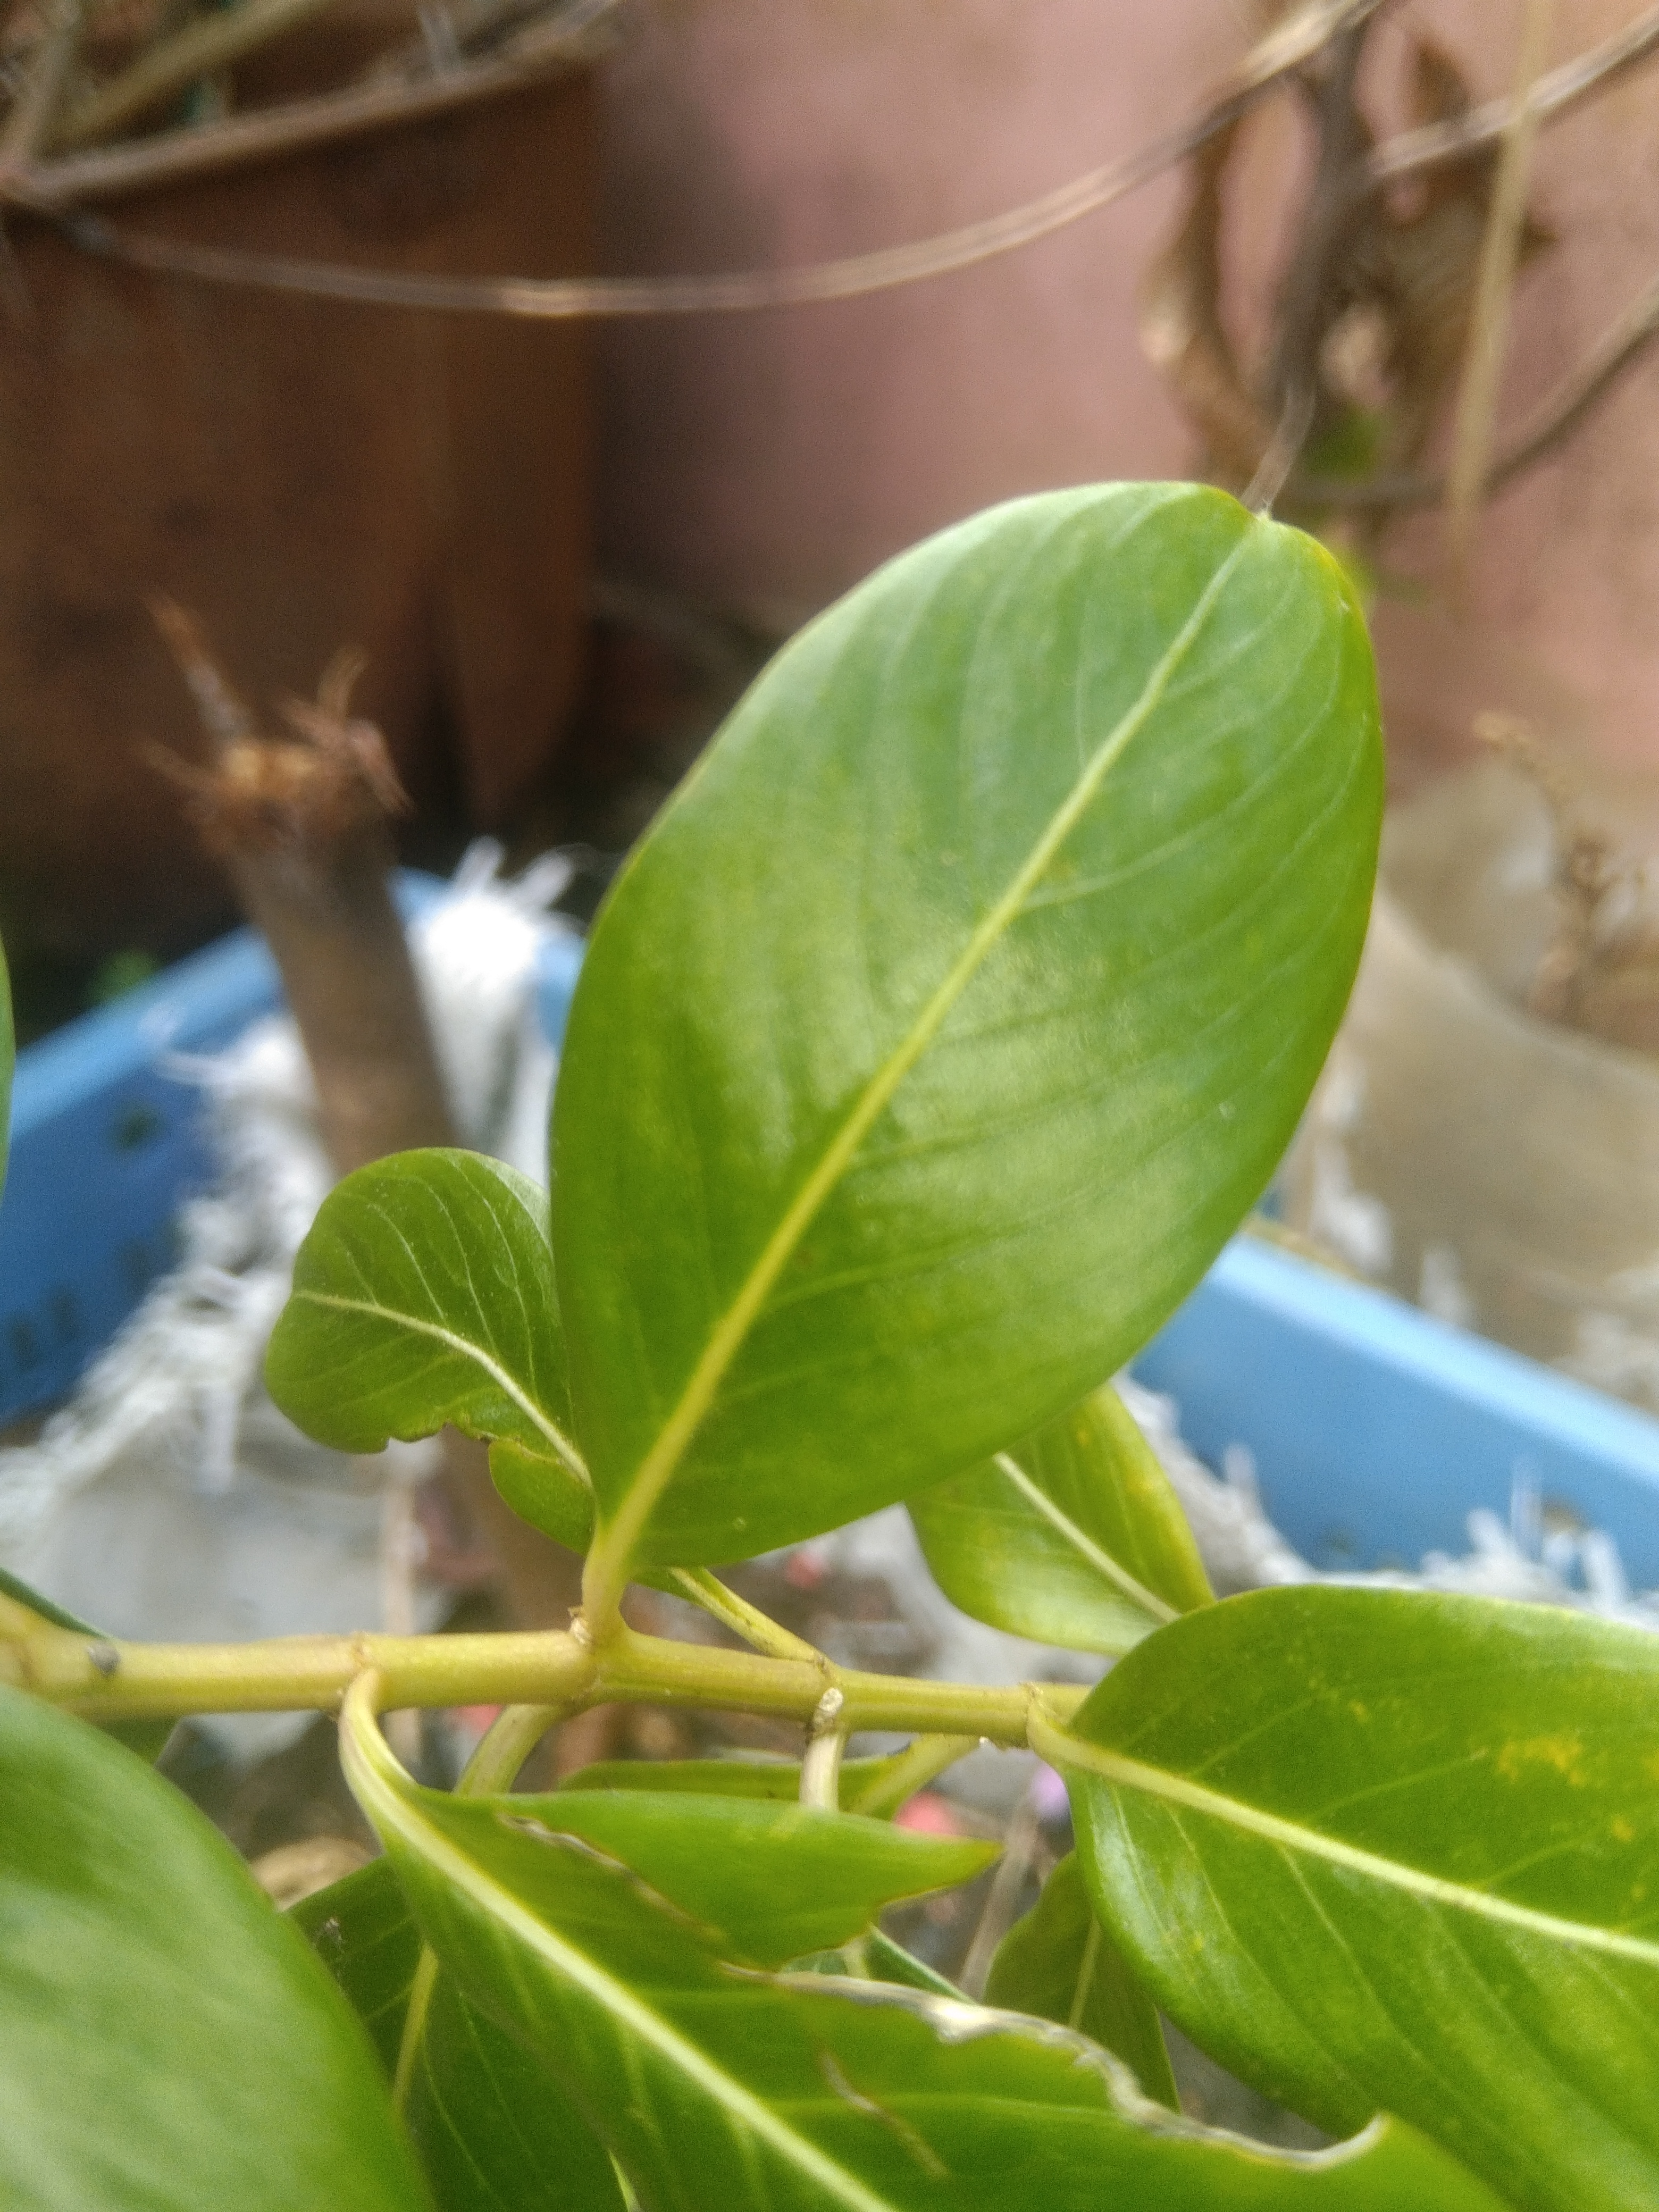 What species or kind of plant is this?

rose periwinkle
